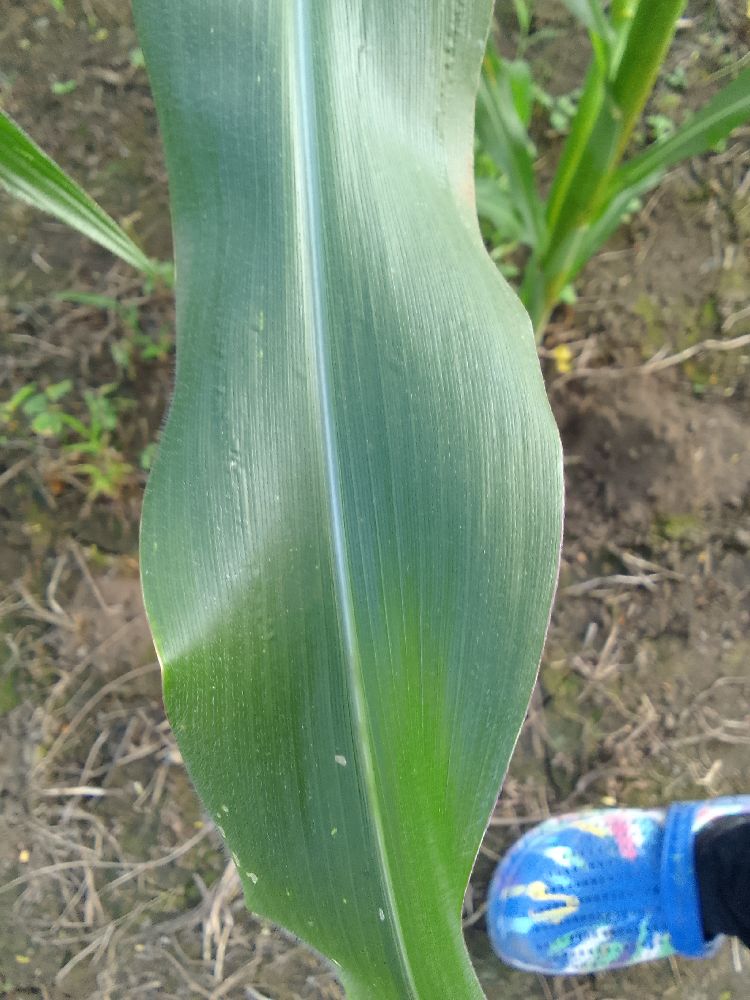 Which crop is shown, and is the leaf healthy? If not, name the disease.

maize, healthy
